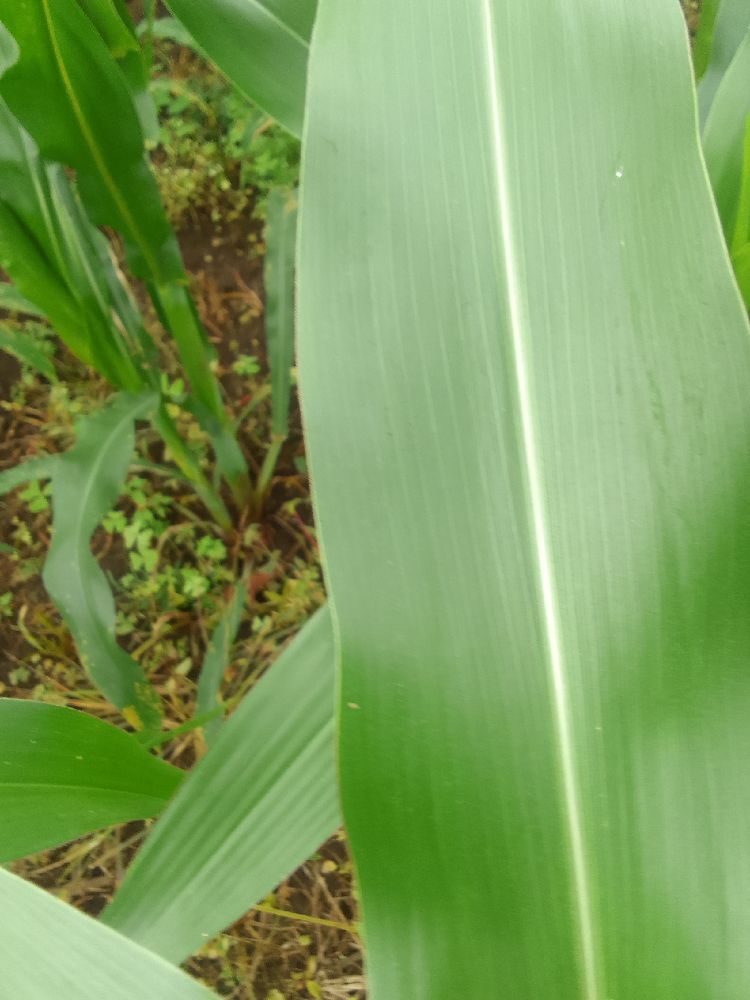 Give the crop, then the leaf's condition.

maize, healthy
